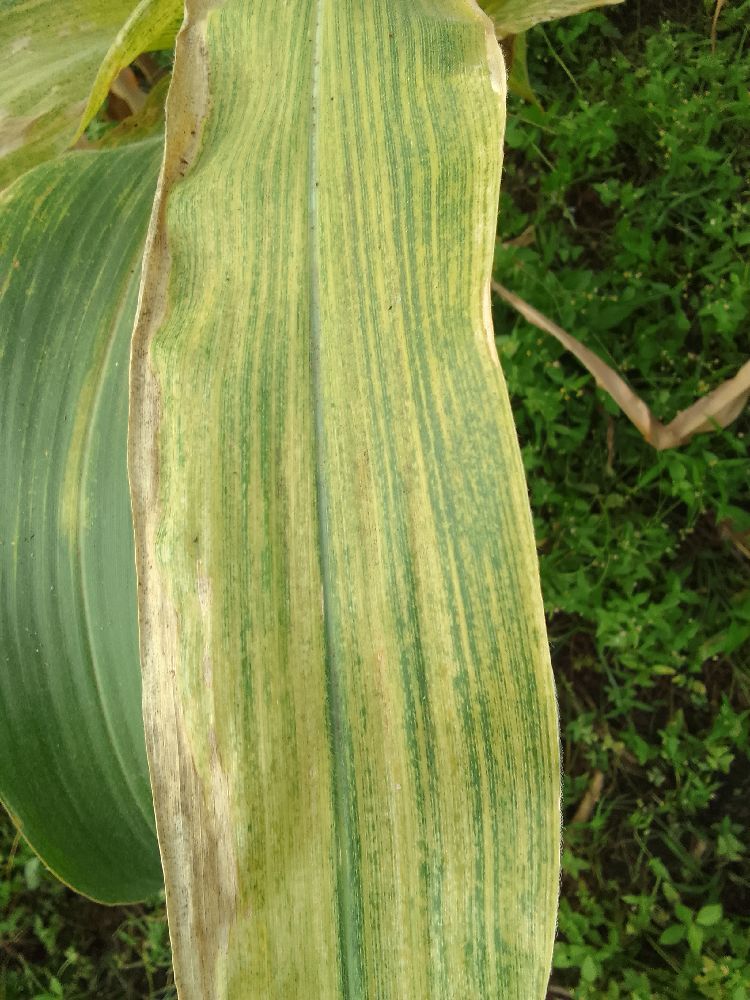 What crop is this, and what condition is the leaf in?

maize, maize lethal necrosis
